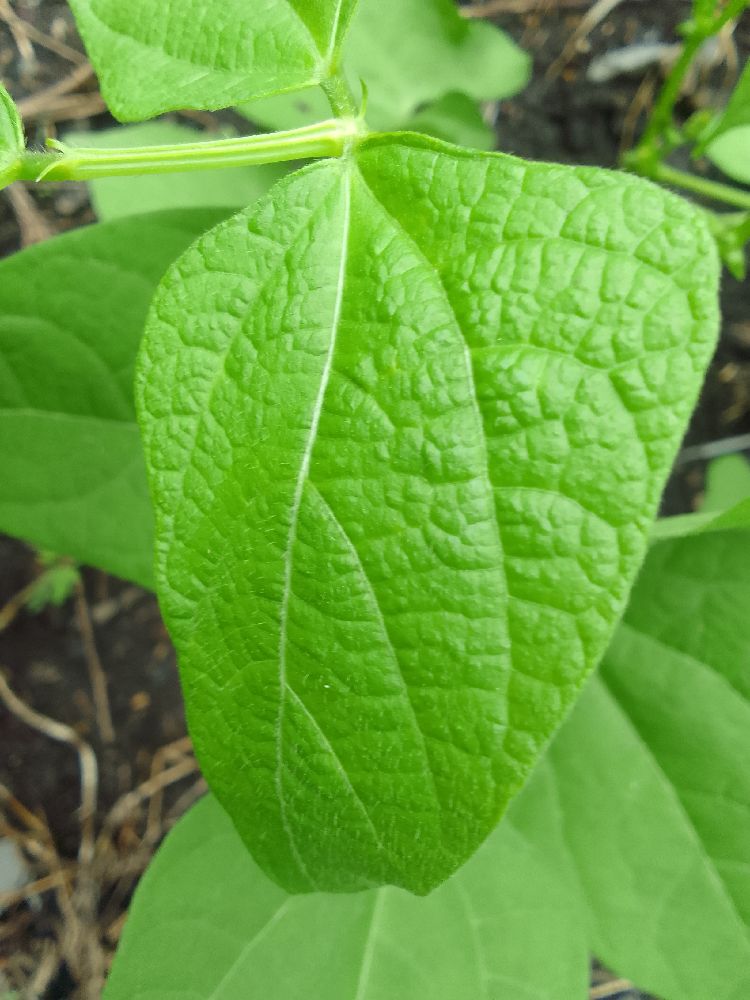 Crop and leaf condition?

common bean, healthy
